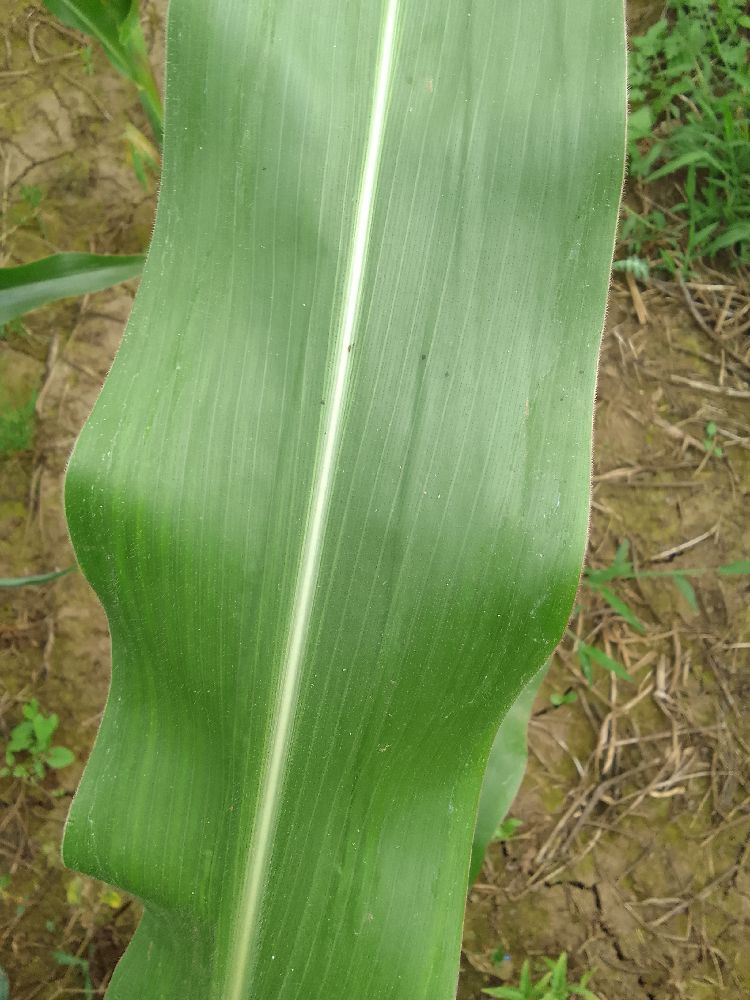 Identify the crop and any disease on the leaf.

maize, healthy
